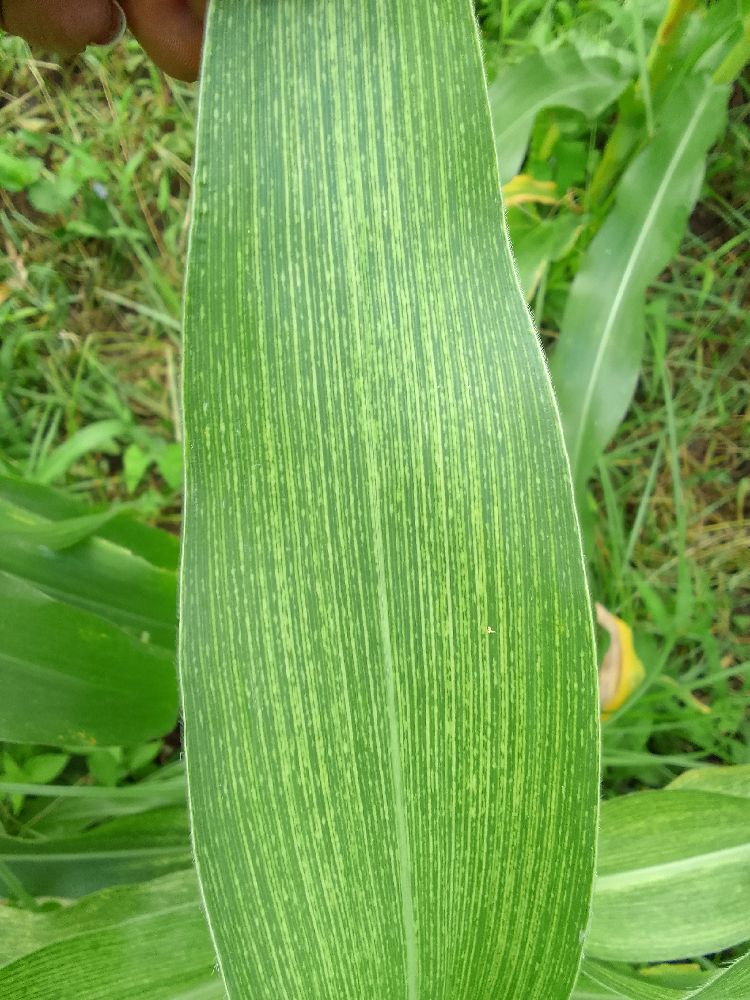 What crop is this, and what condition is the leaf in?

maize, maize streak virus
